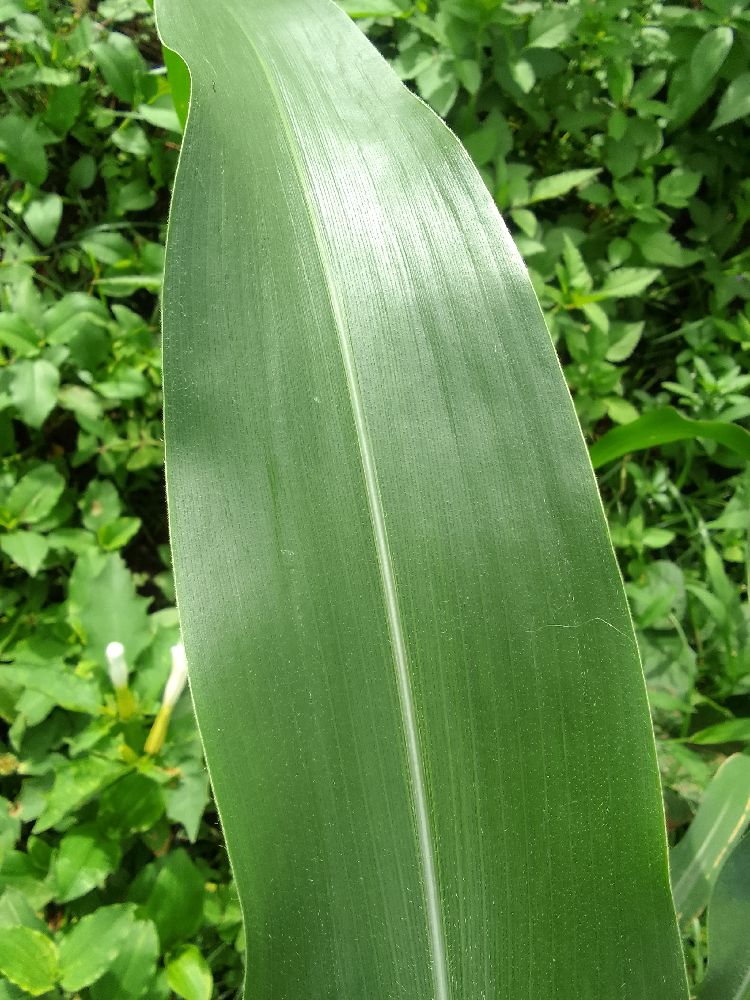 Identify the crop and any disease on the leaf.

maize, healthy
